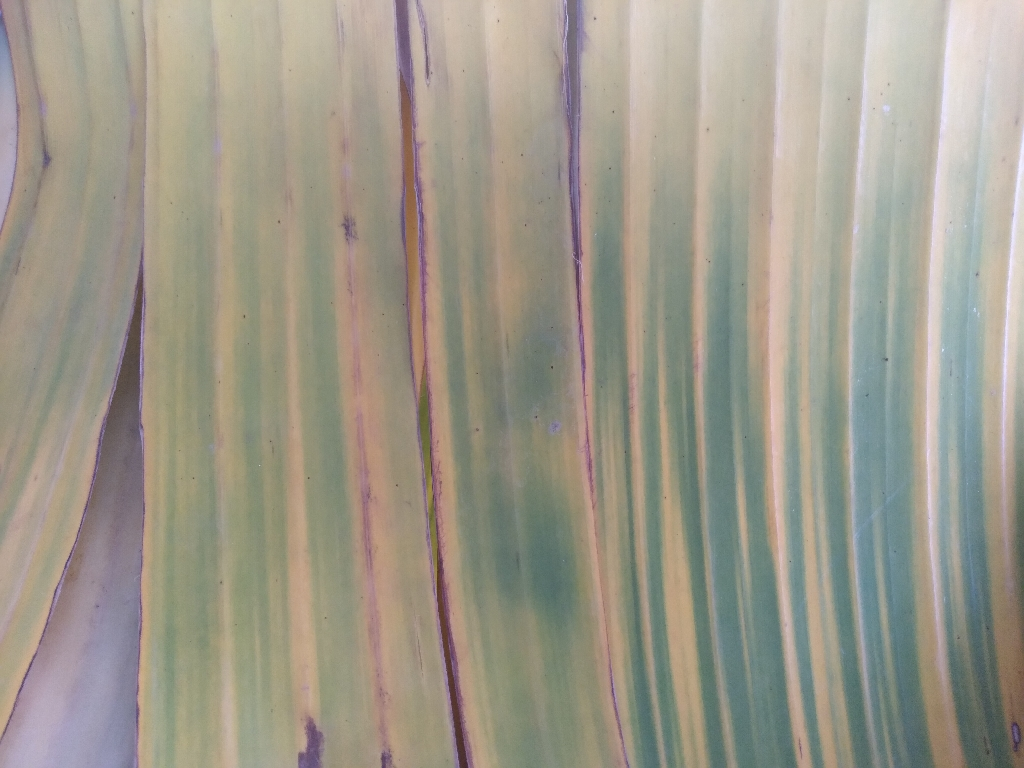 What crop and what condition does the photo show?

banana, fusarium wilt race 1
